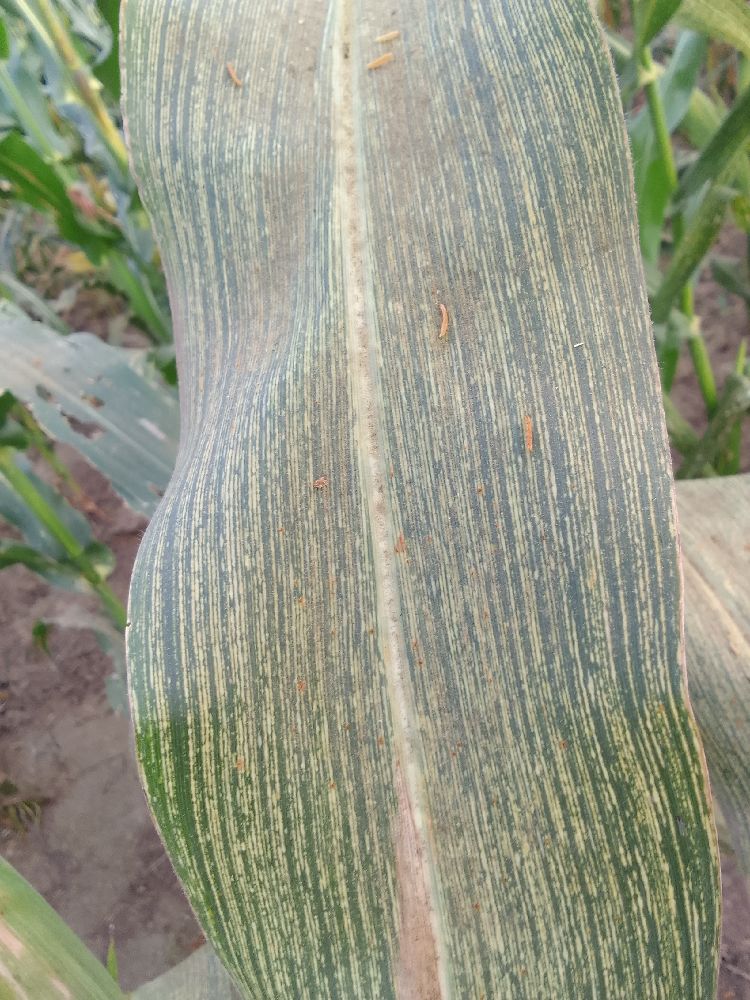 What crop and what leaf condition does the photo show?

maize, maize streak virus
